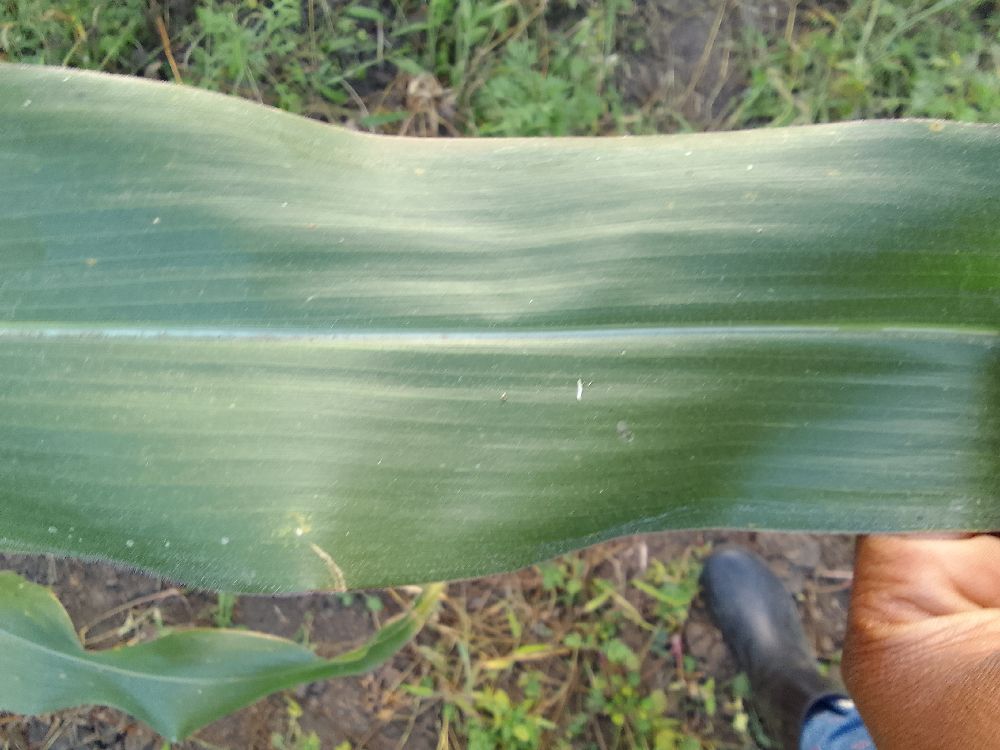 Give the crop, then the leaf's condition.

maize, healthy
